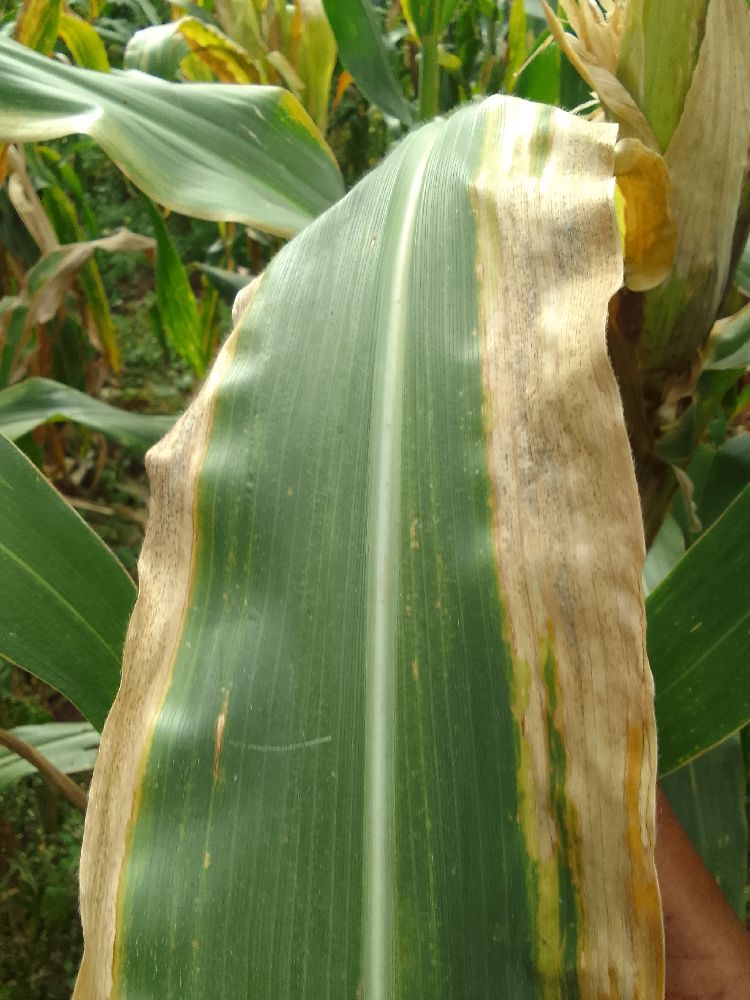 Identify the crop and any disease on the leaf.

maize, maize lethal necrosis
